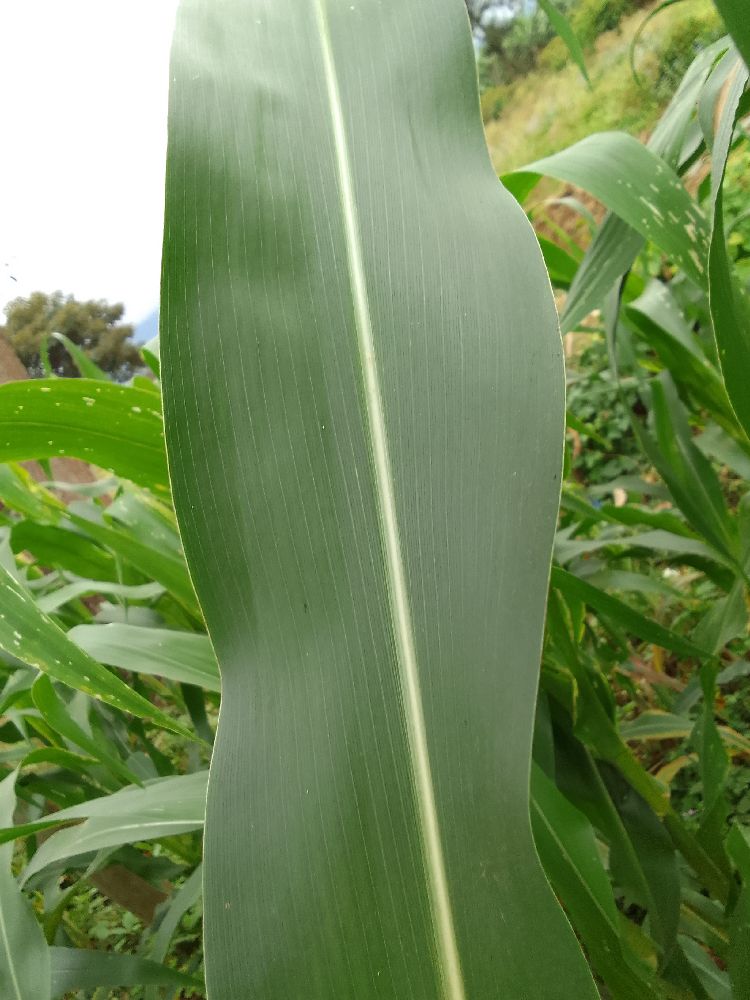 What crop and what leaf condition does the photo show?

maize, healthy
